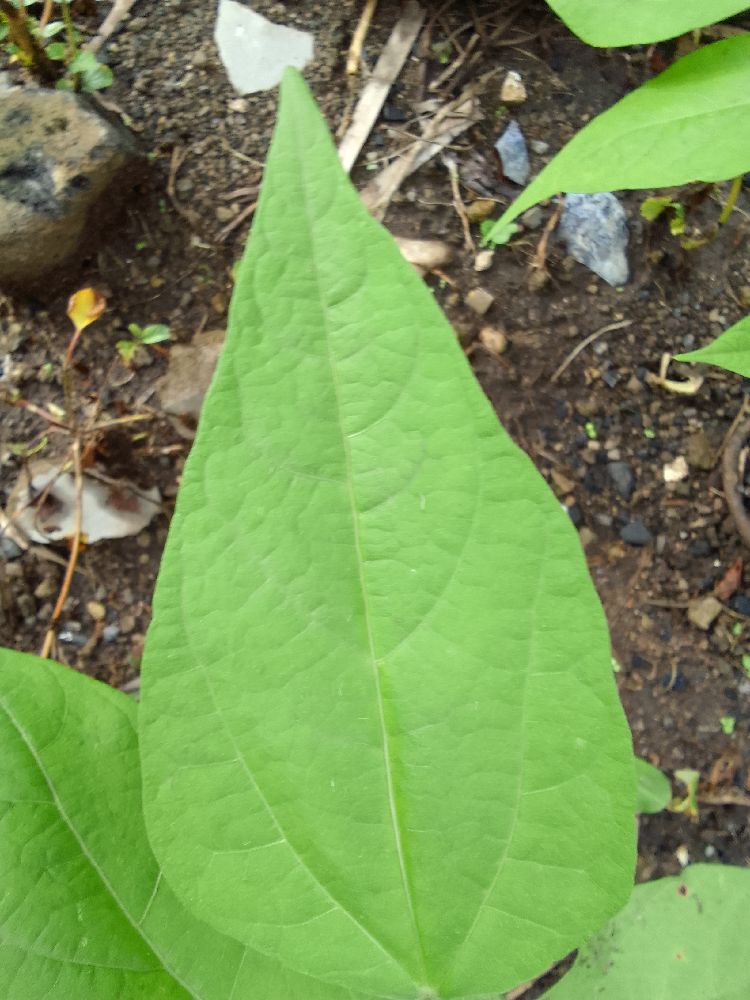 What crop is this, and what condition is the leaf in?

common bean, healthy
